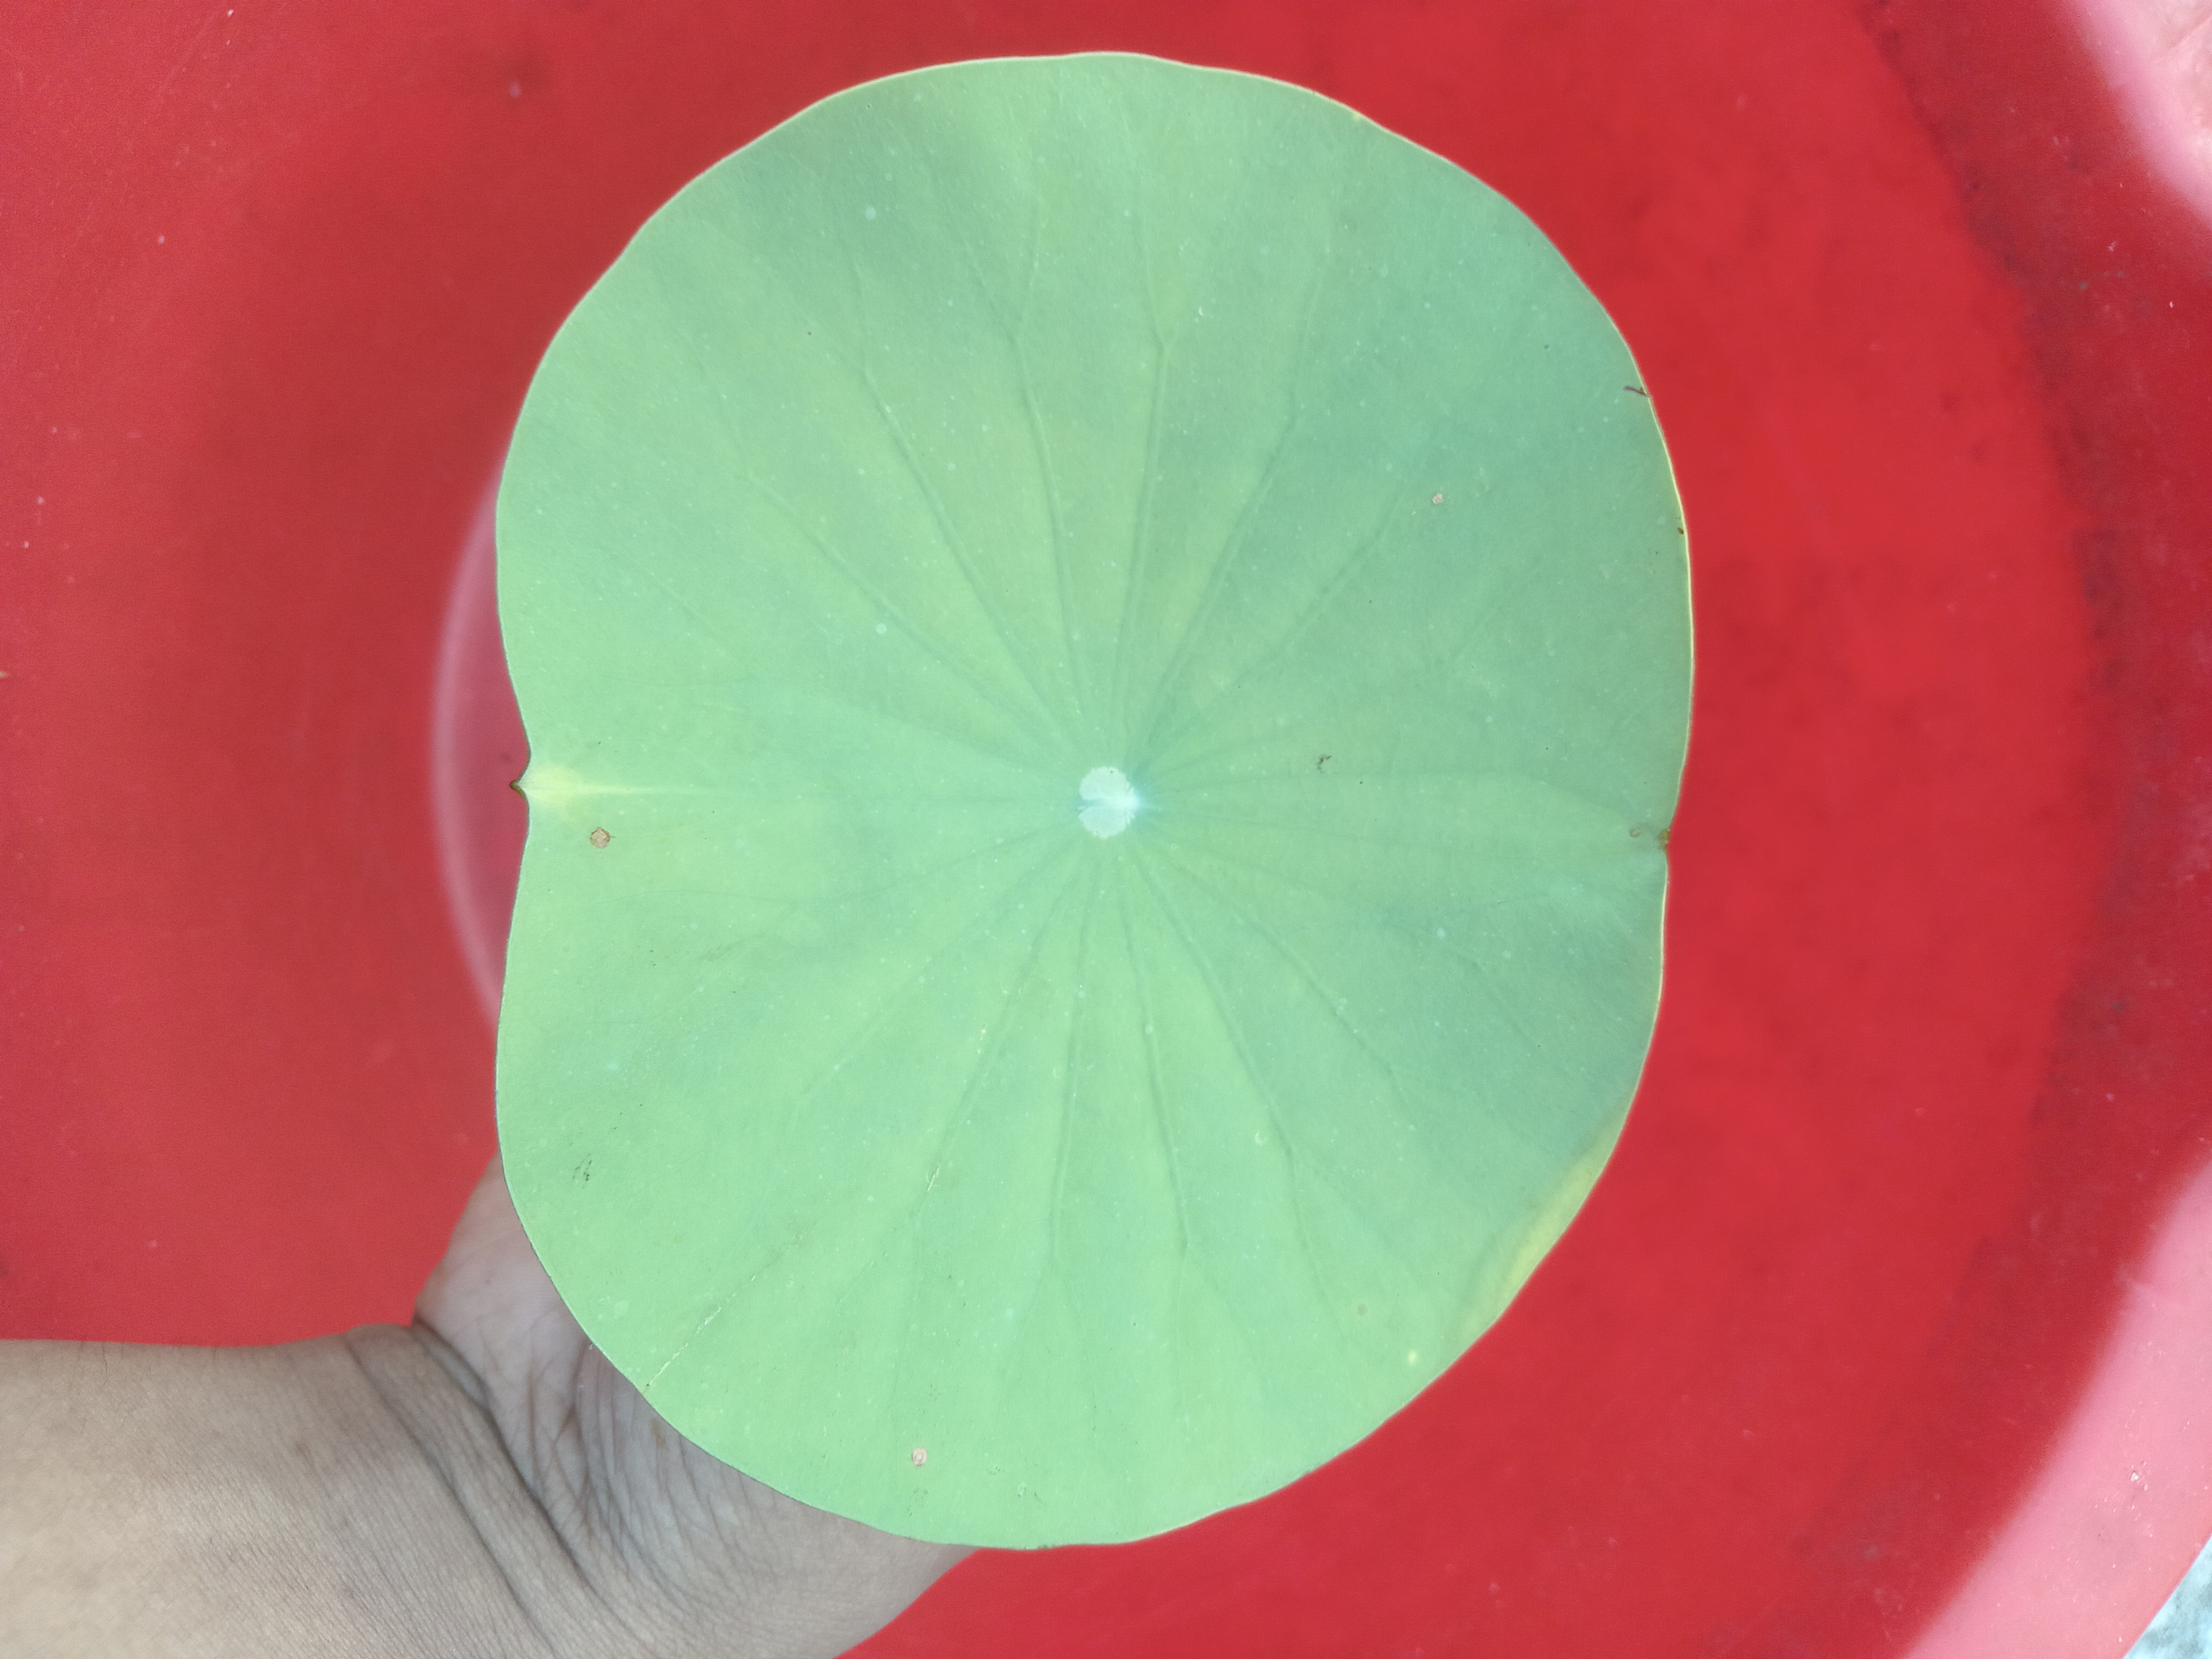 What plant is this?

lotus
